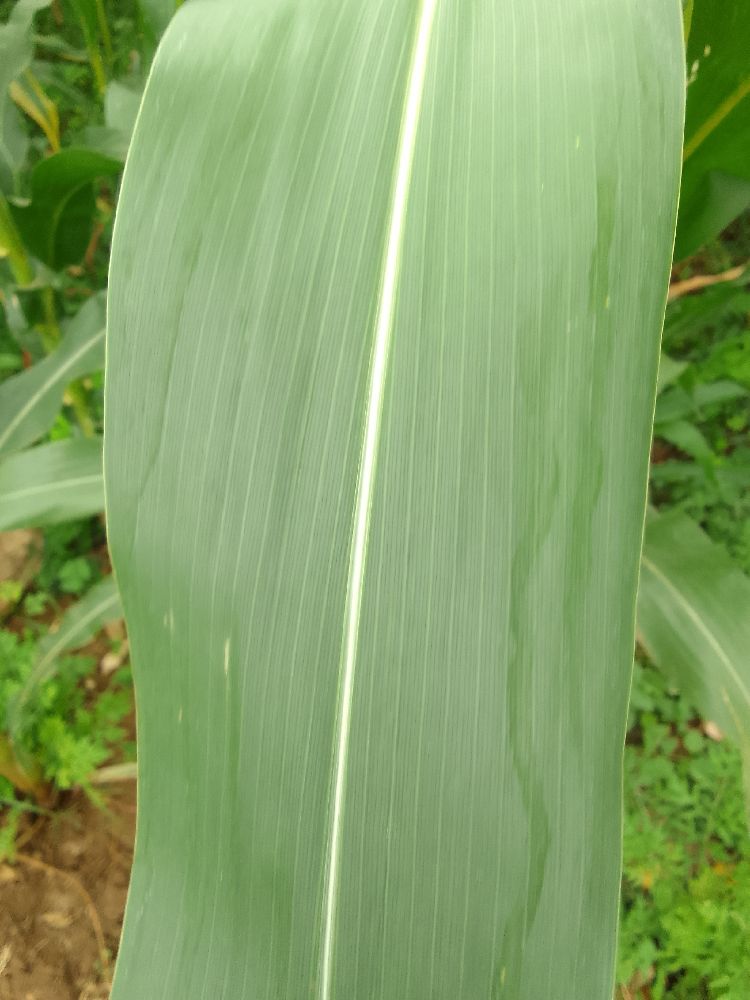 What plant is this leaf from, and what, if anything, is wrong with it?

maize, healthy
